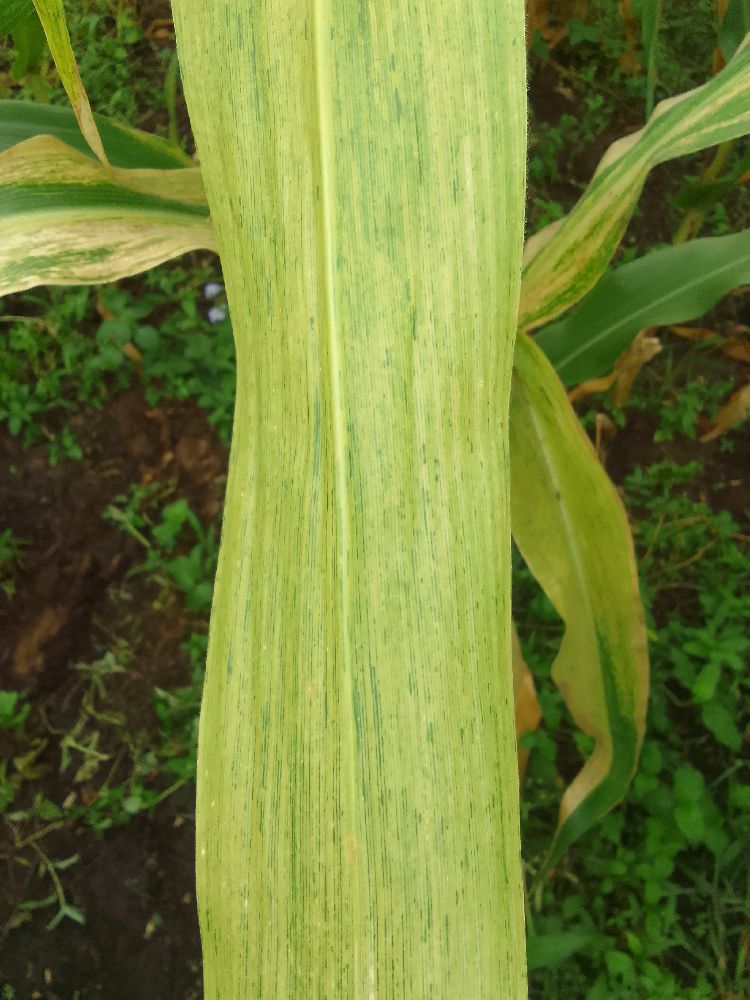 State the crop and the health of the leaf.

maize, maize lethal necrosis
